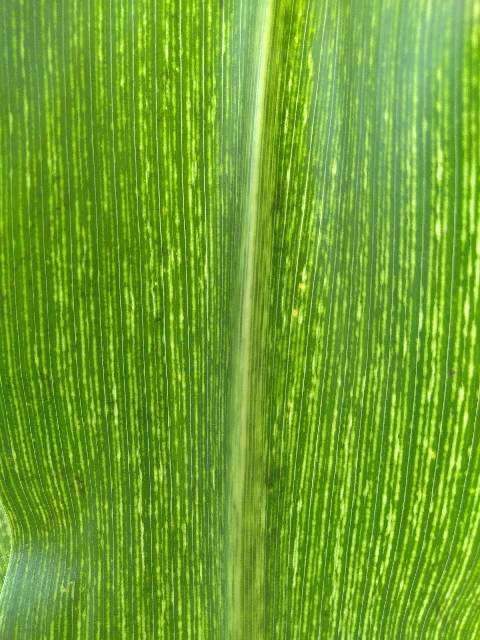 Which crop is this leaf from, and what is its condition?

maize, maize streak virus
